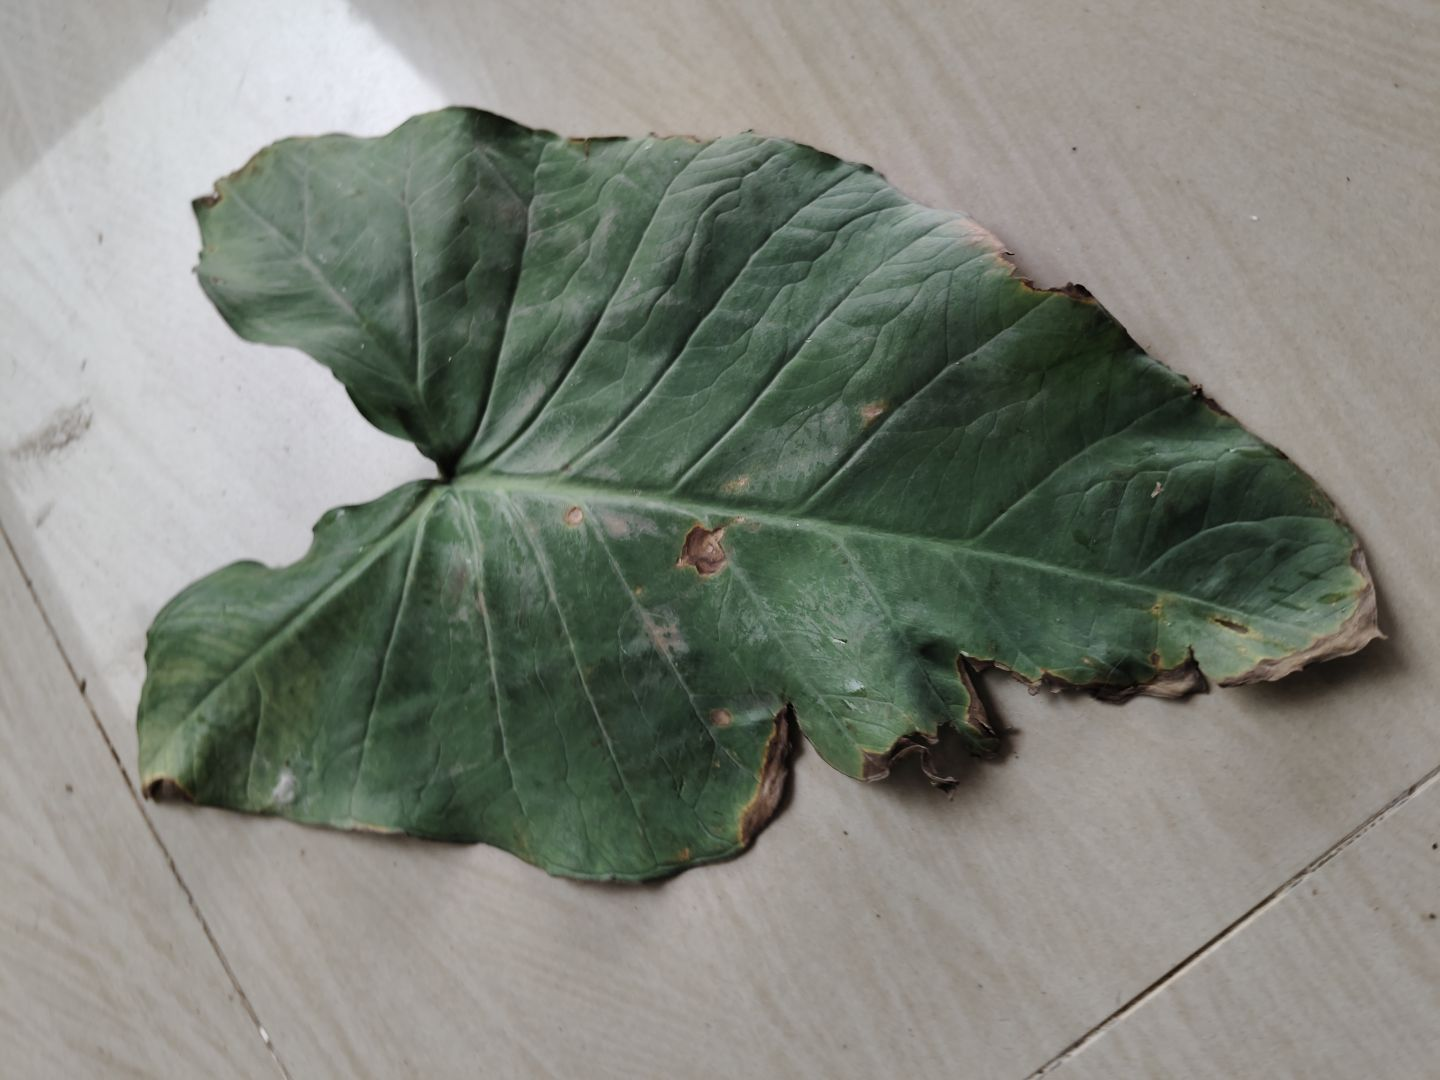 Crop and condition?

taro, leaf blight
